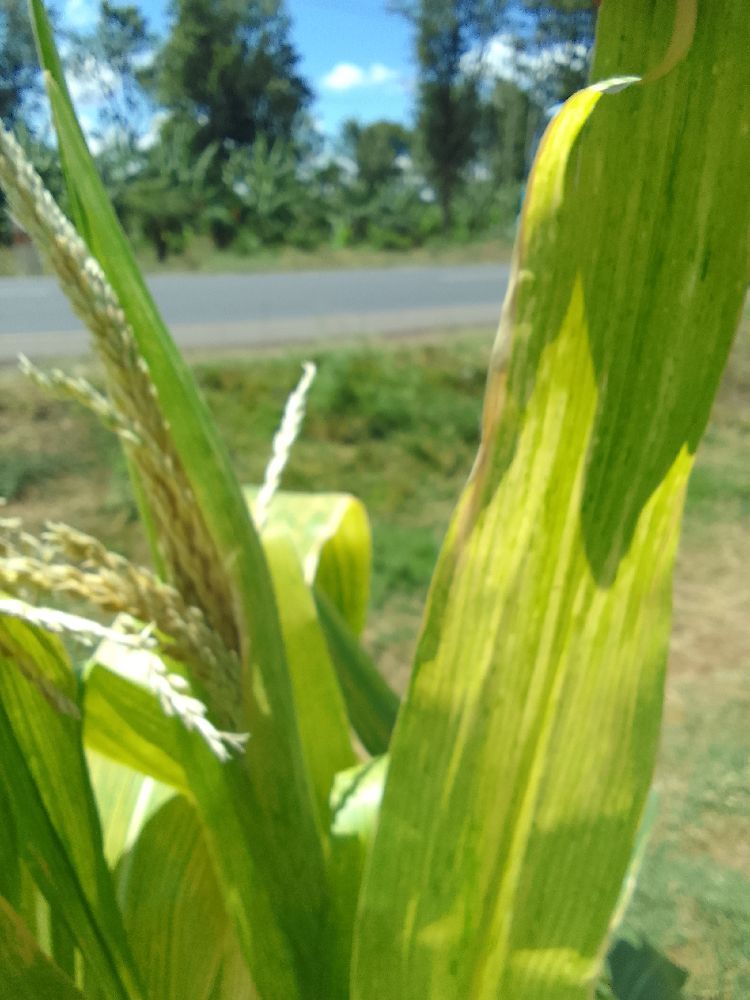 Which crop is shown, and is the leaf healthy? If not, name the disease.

maize, maize lethal necrosis
